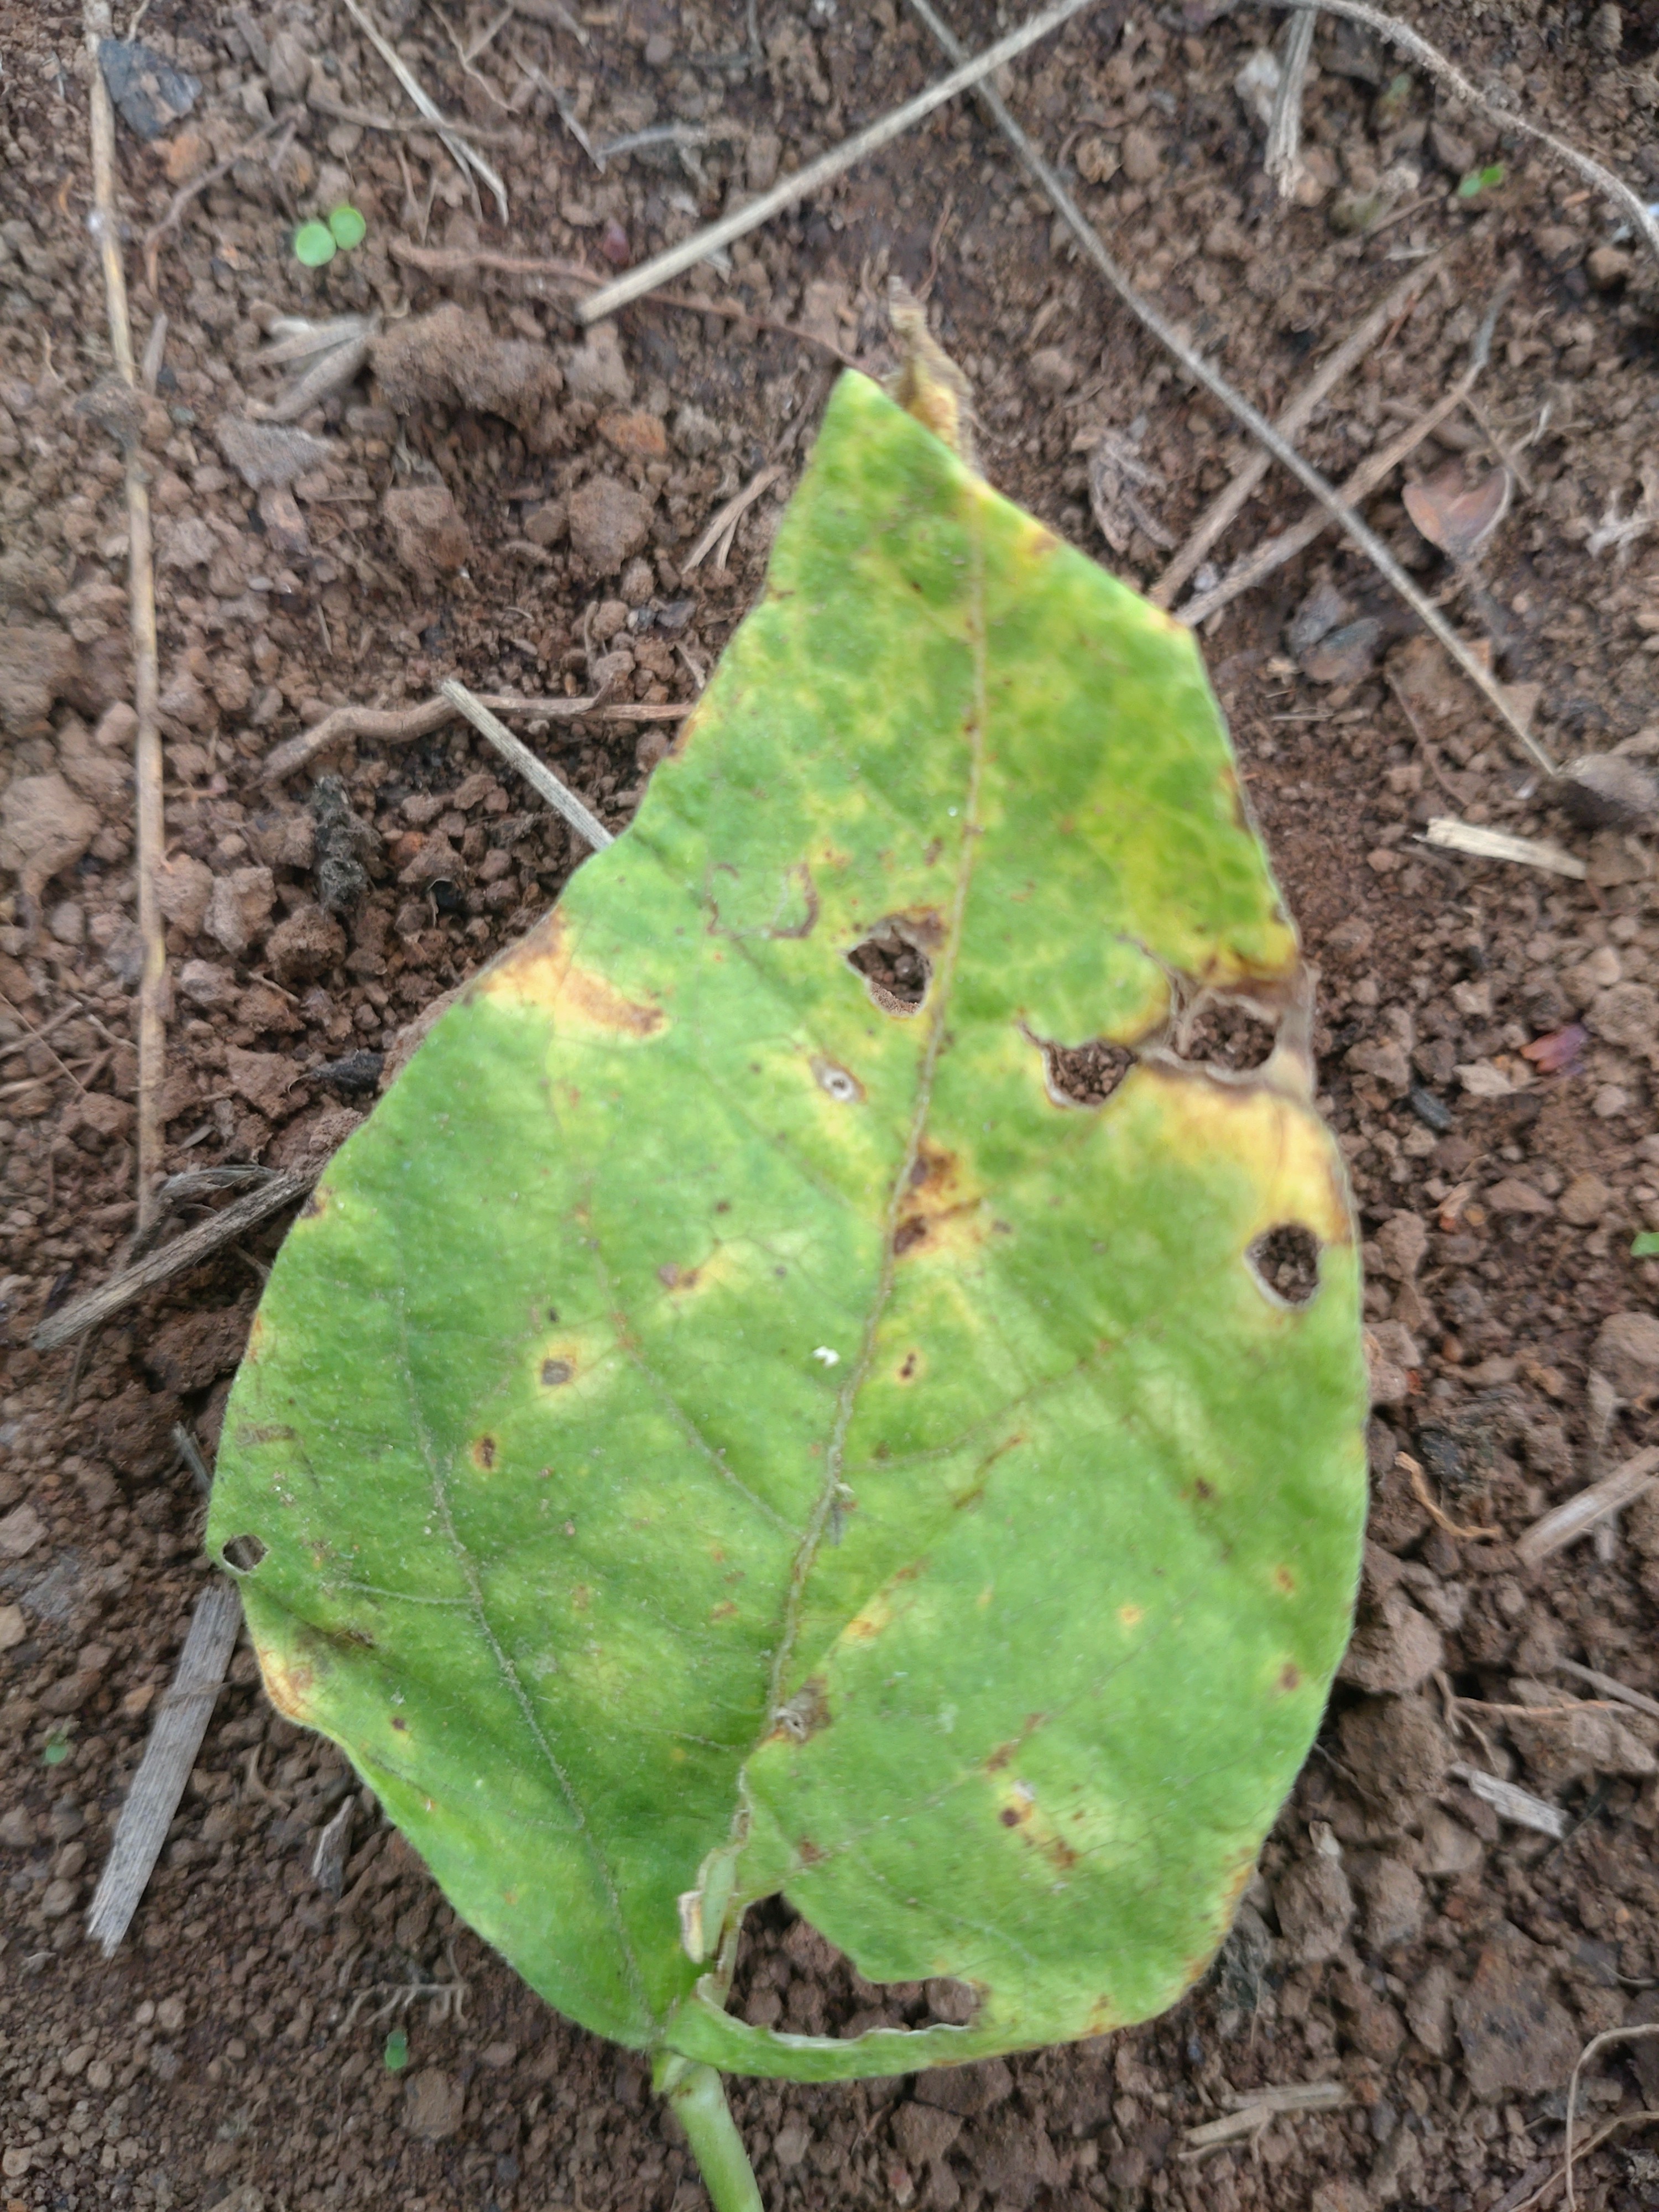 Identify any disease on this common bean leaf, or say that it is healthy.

rust
